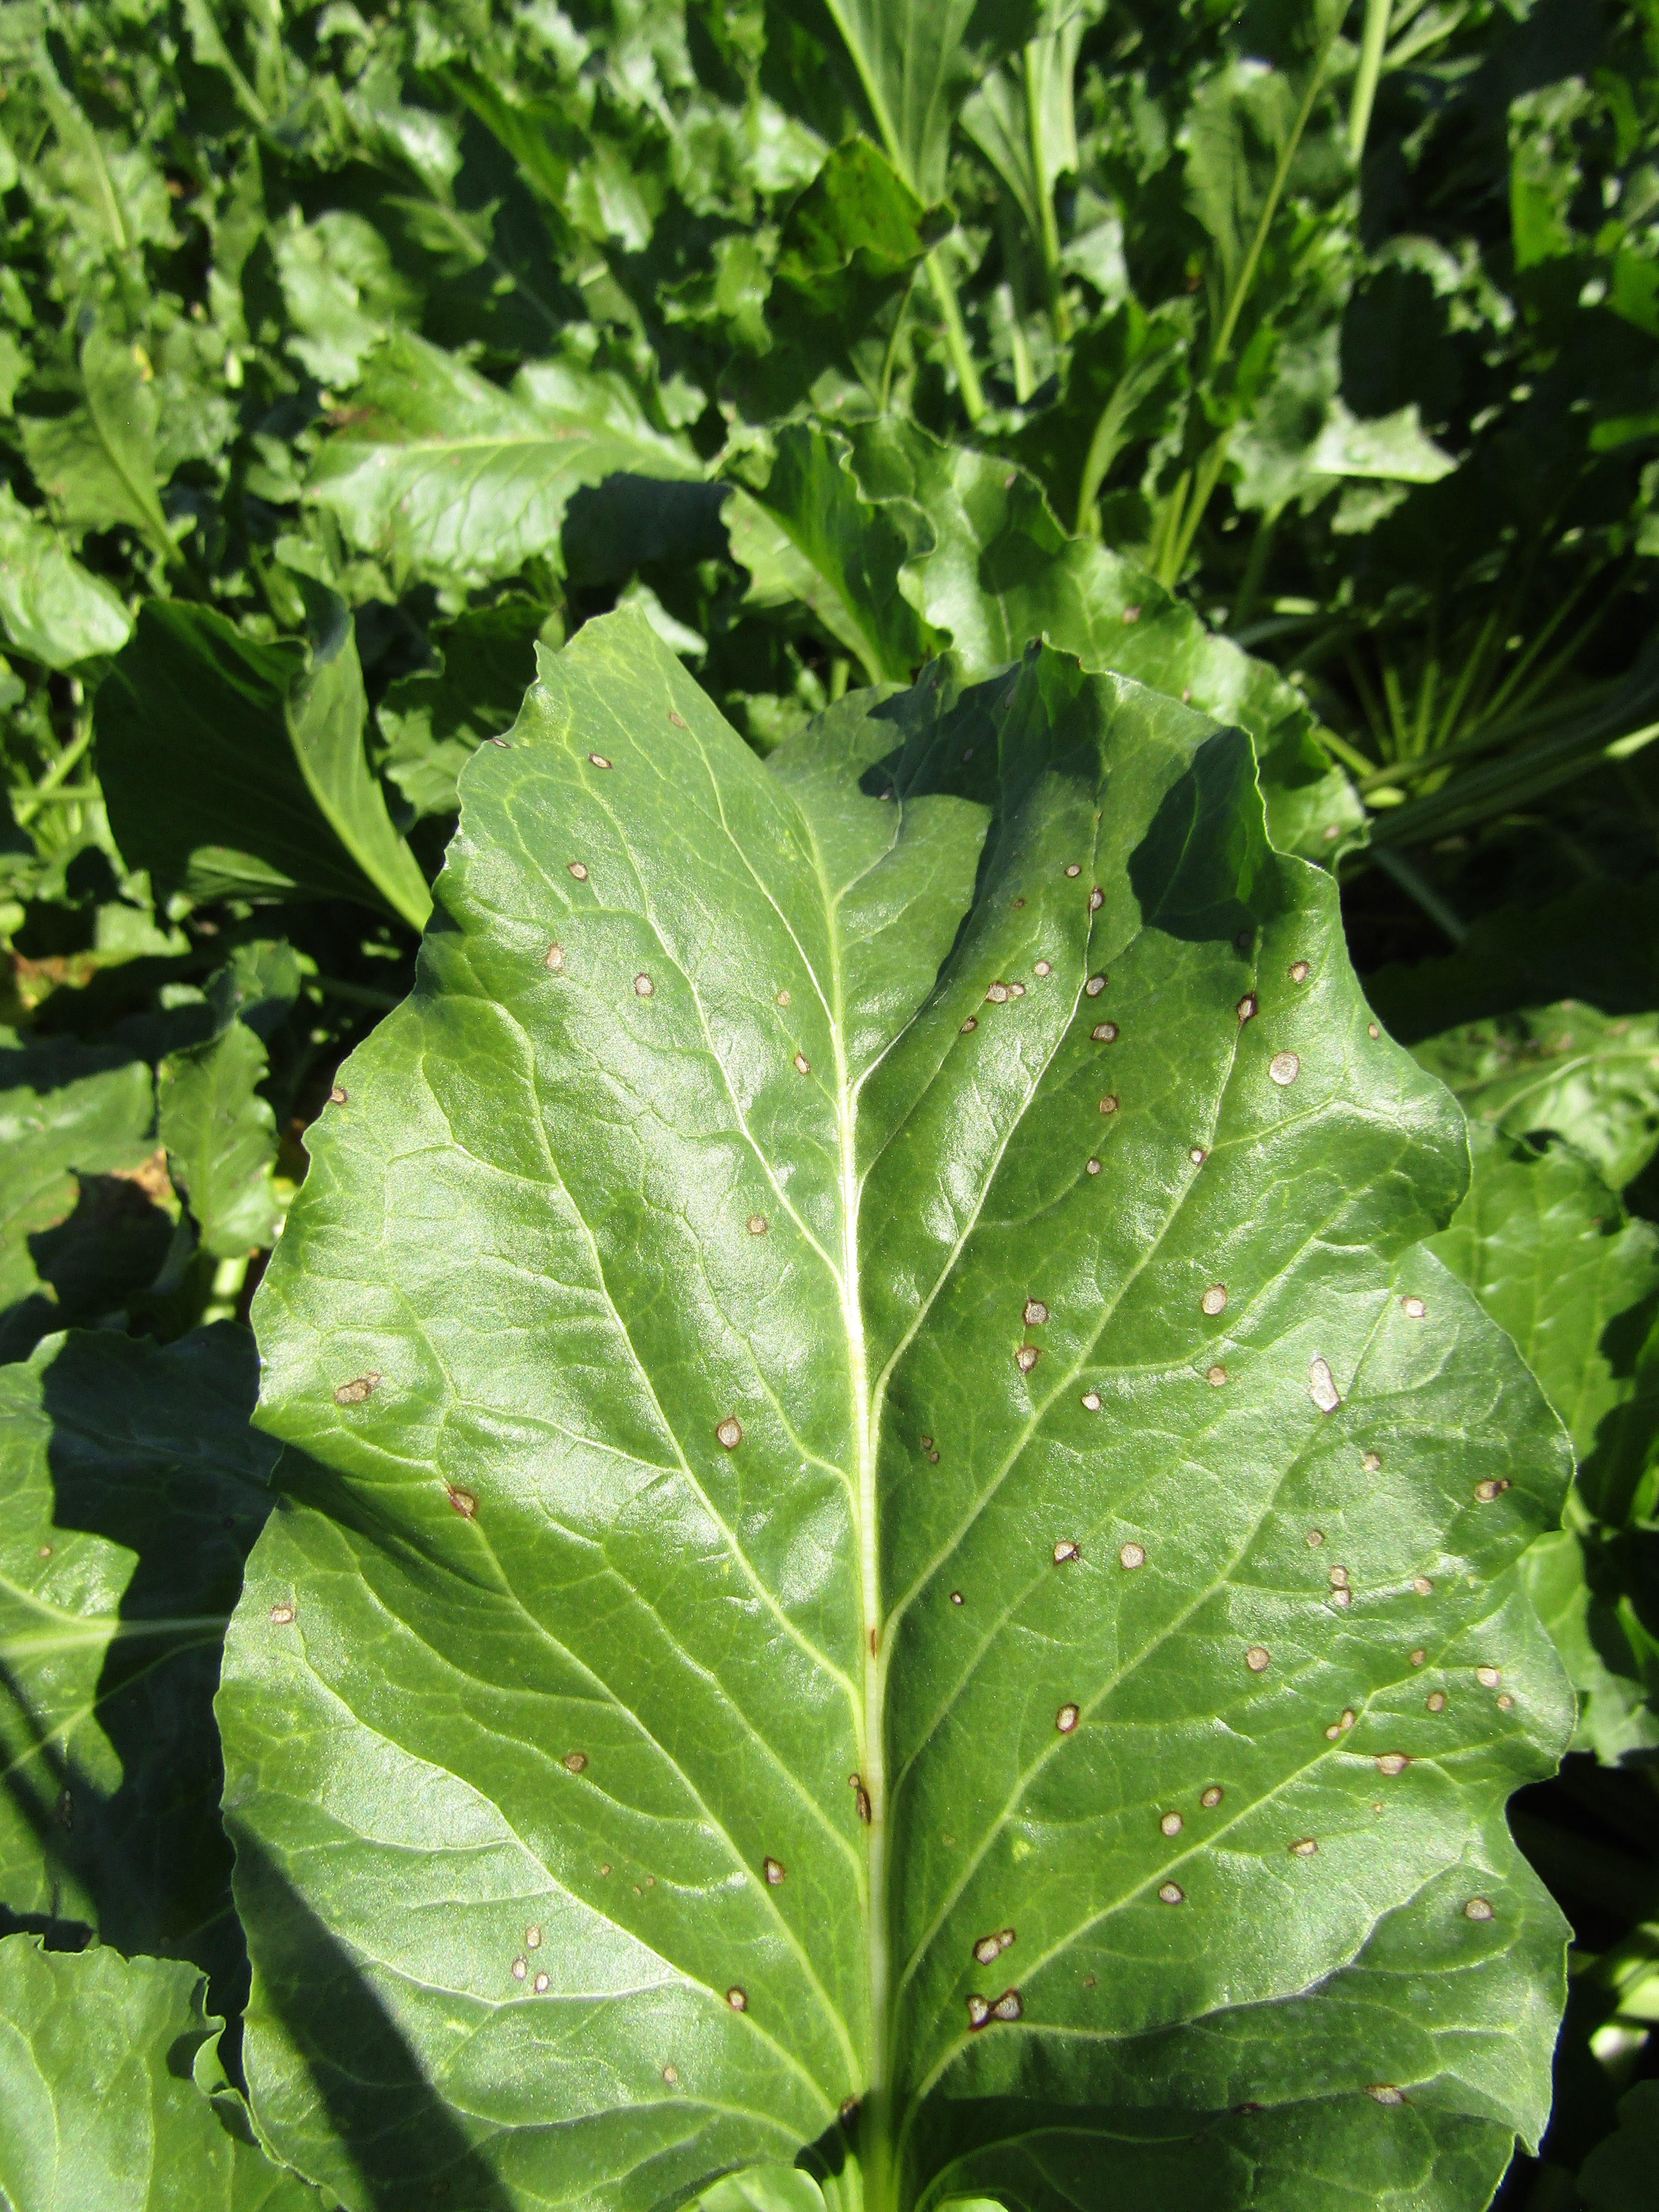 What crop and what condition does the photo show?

beet, cercospora
